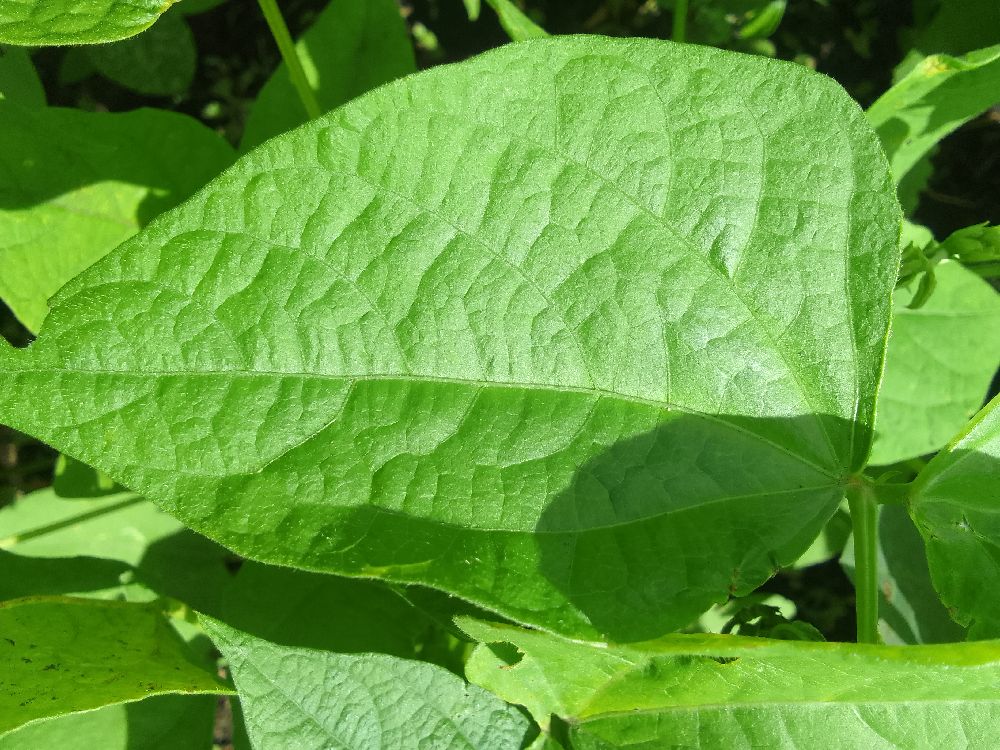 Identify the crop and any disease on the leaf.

common bean, healthy
